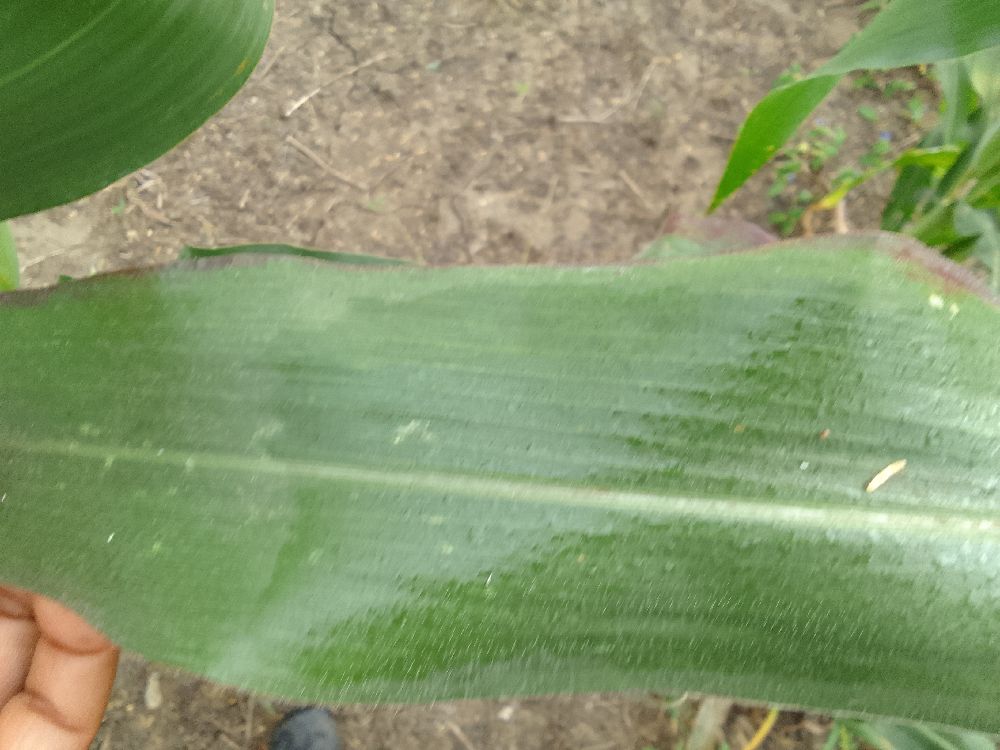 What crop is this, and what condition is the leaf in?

maize, healthy
